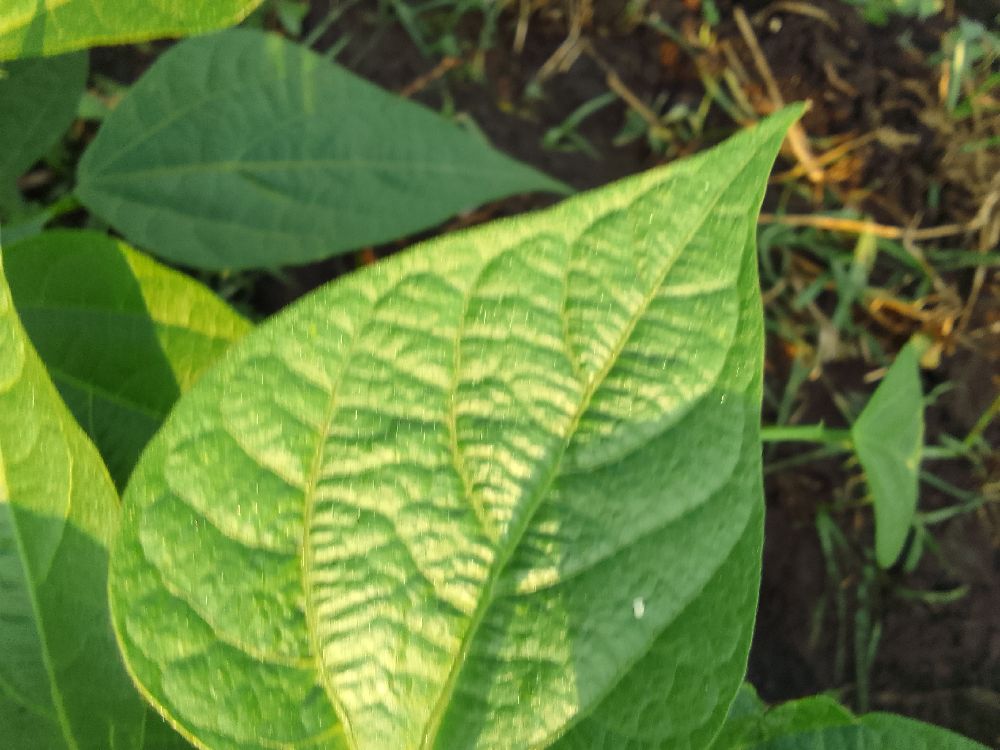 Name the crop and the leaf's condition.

common bean, healthy
